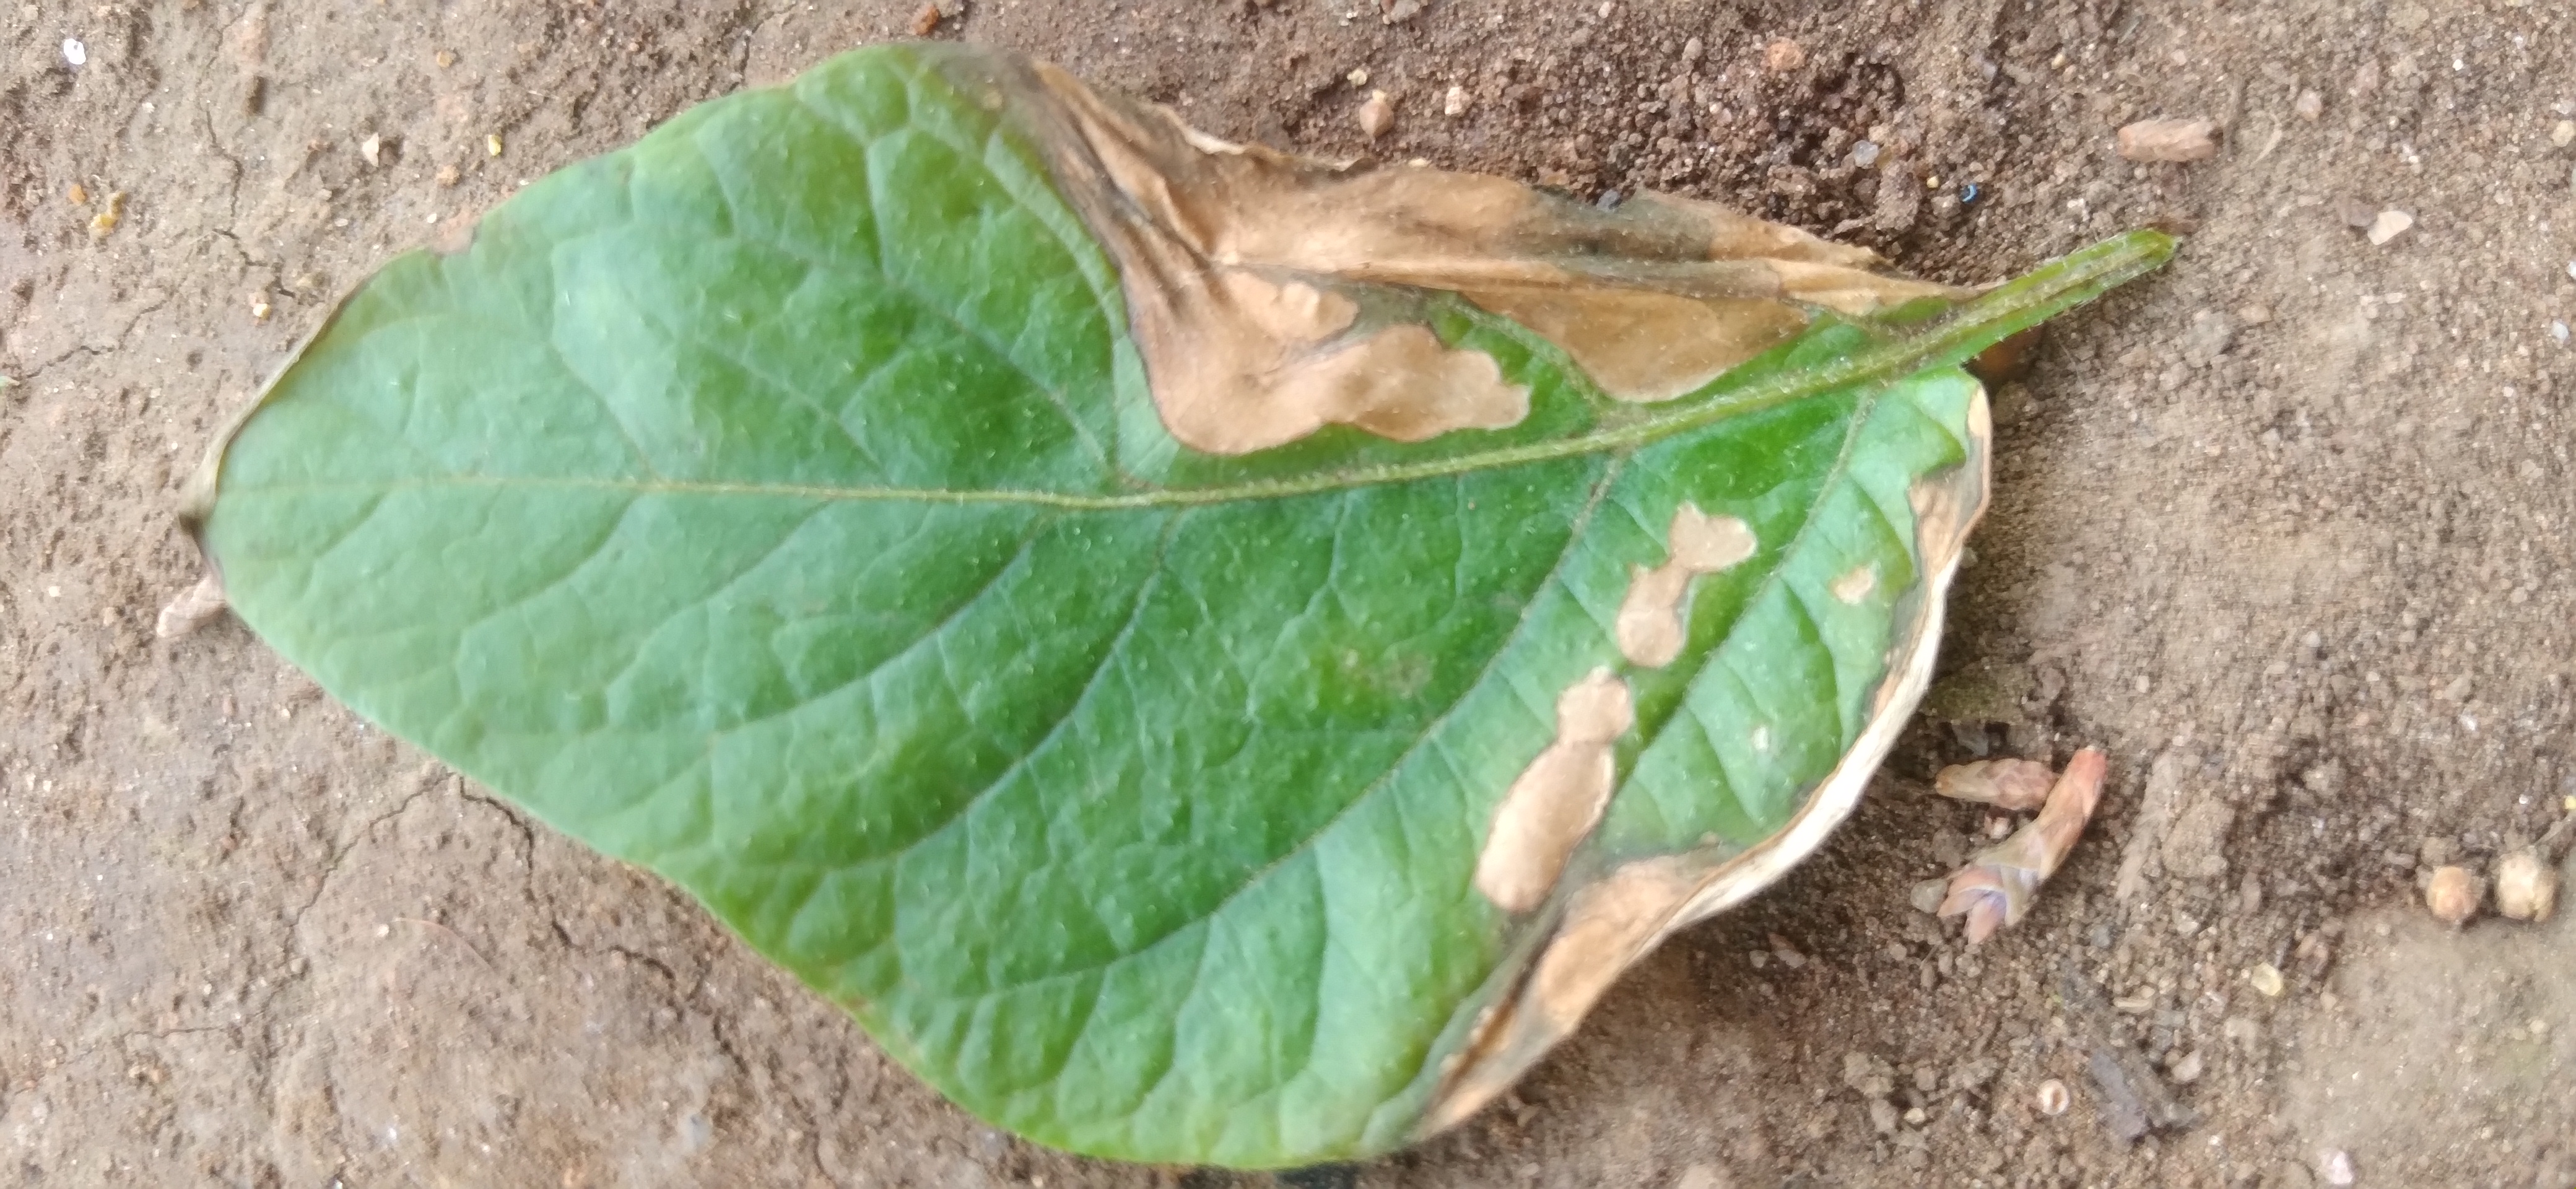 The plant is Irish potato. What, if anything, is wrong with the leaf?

early blight
